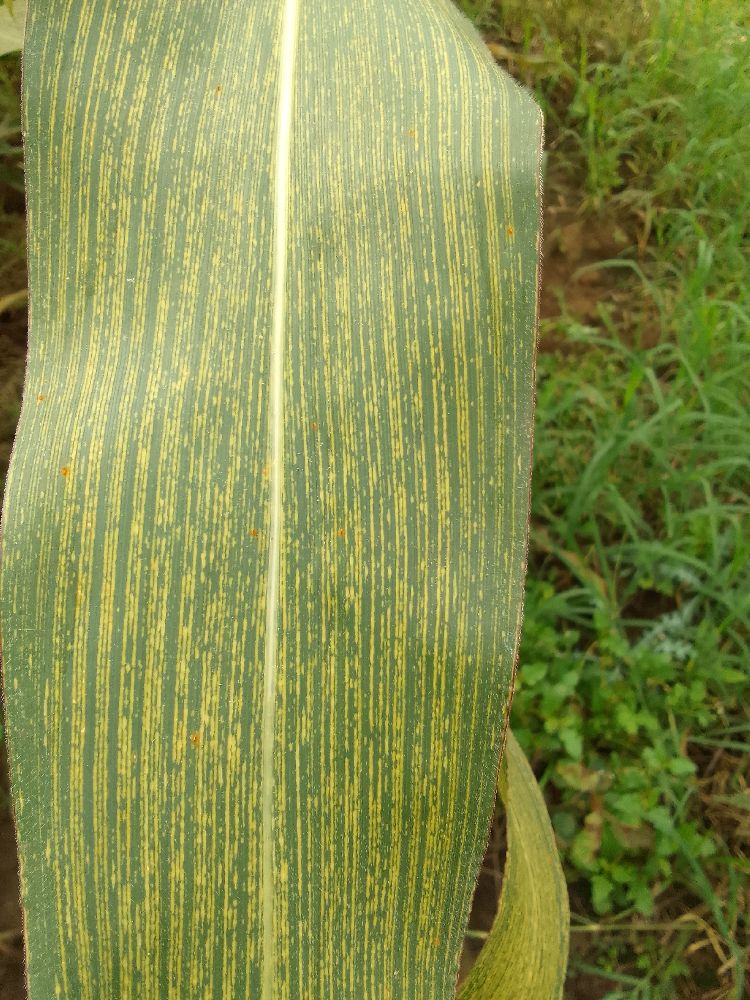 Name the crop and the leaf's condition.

maize, maize streak virus
